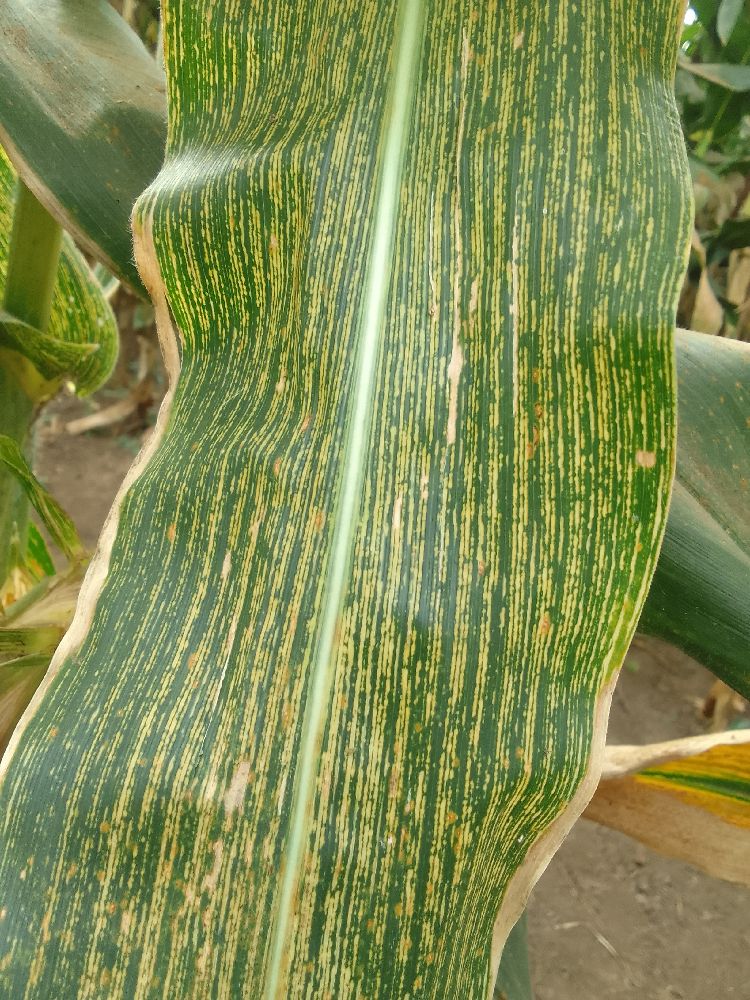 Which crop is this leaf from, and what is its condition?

maize, maize streak virus
